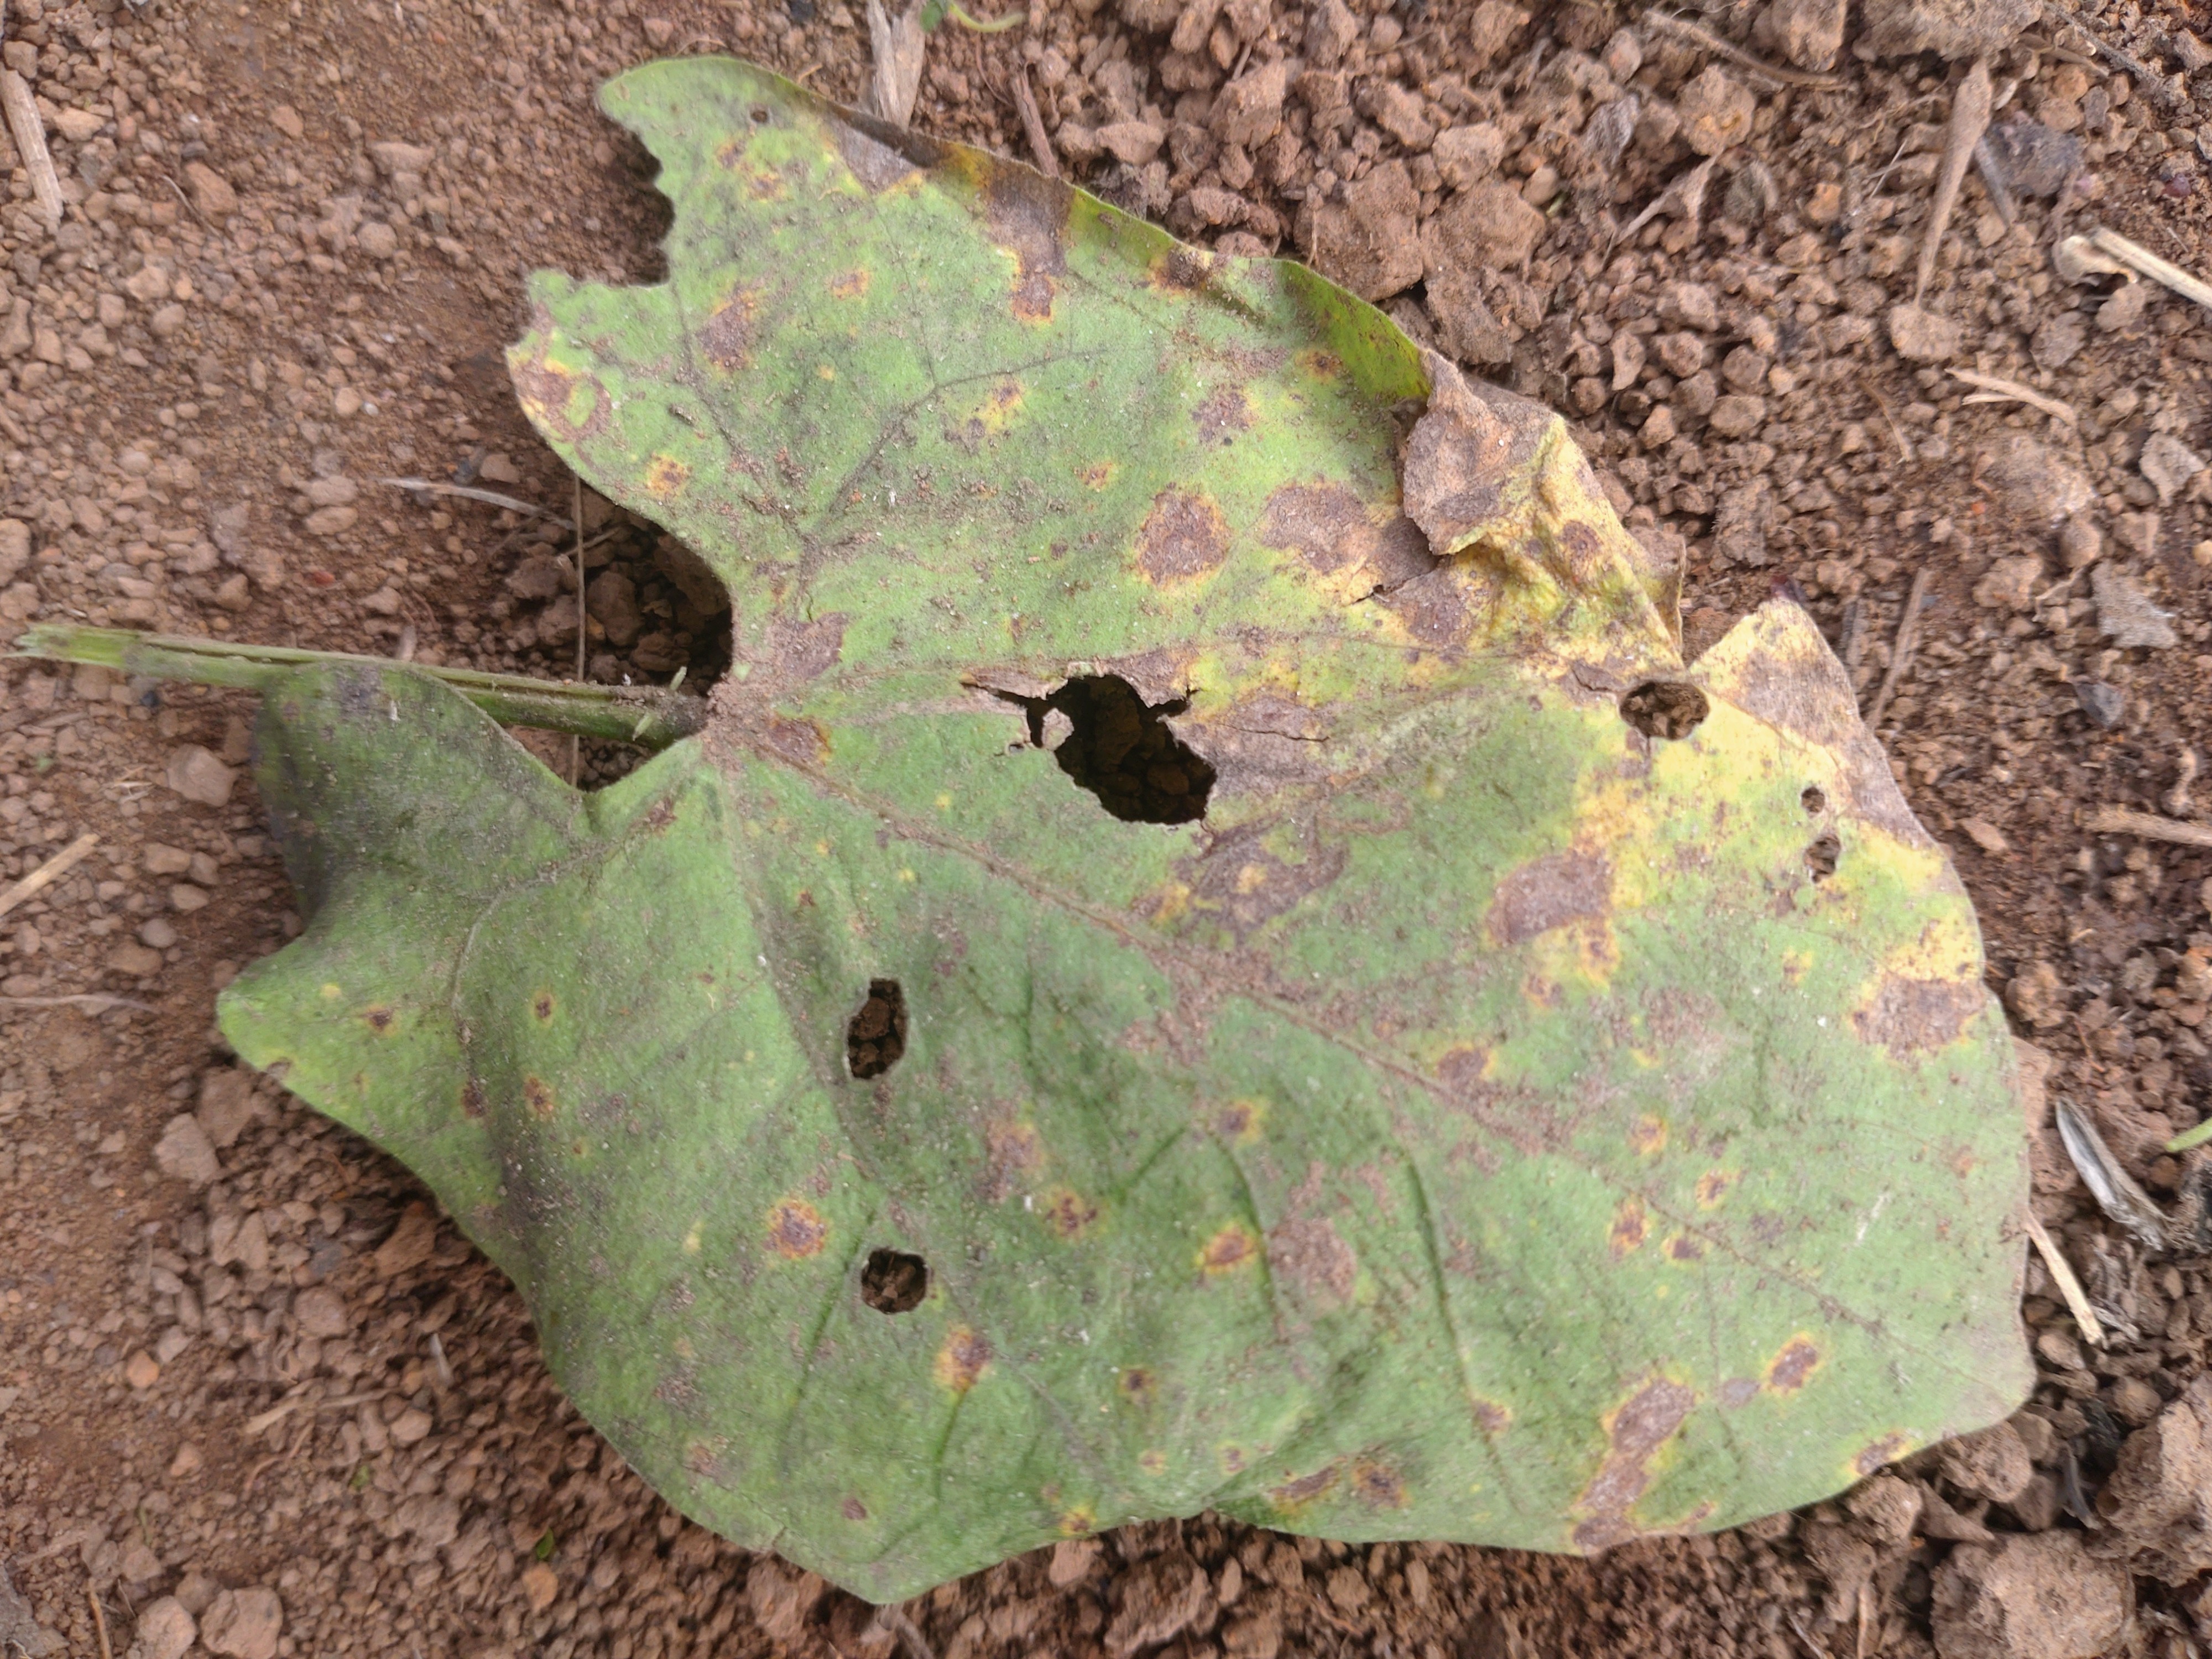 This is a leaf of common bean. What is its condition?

anthracnose
